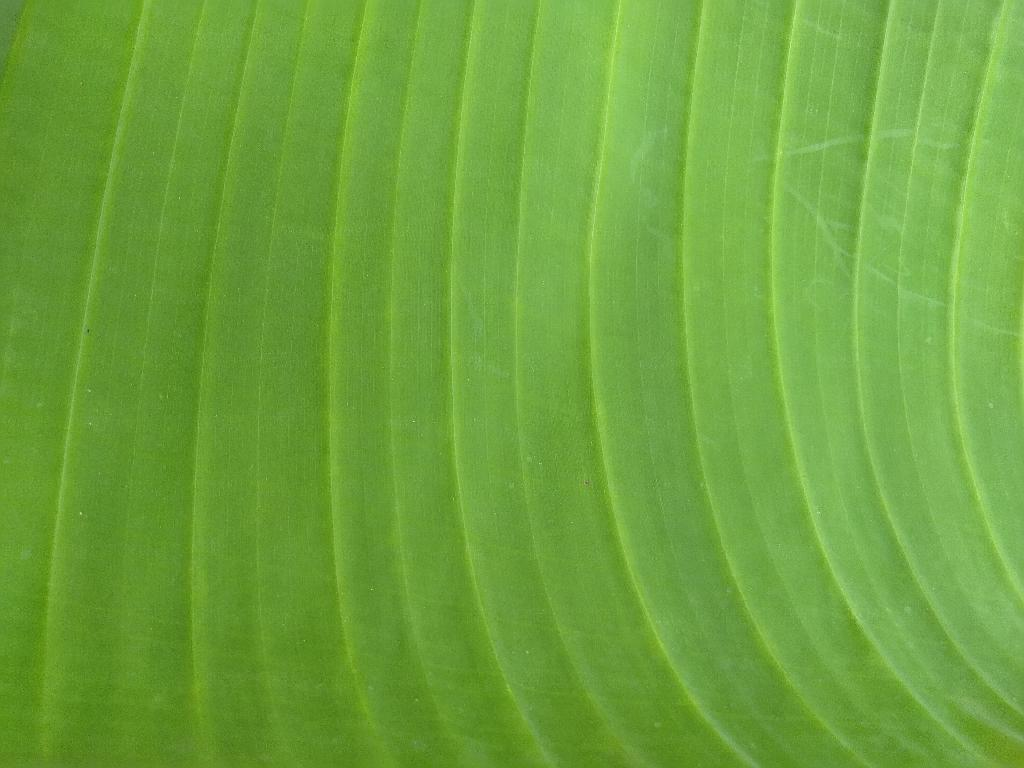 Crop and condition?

banana, healthy
